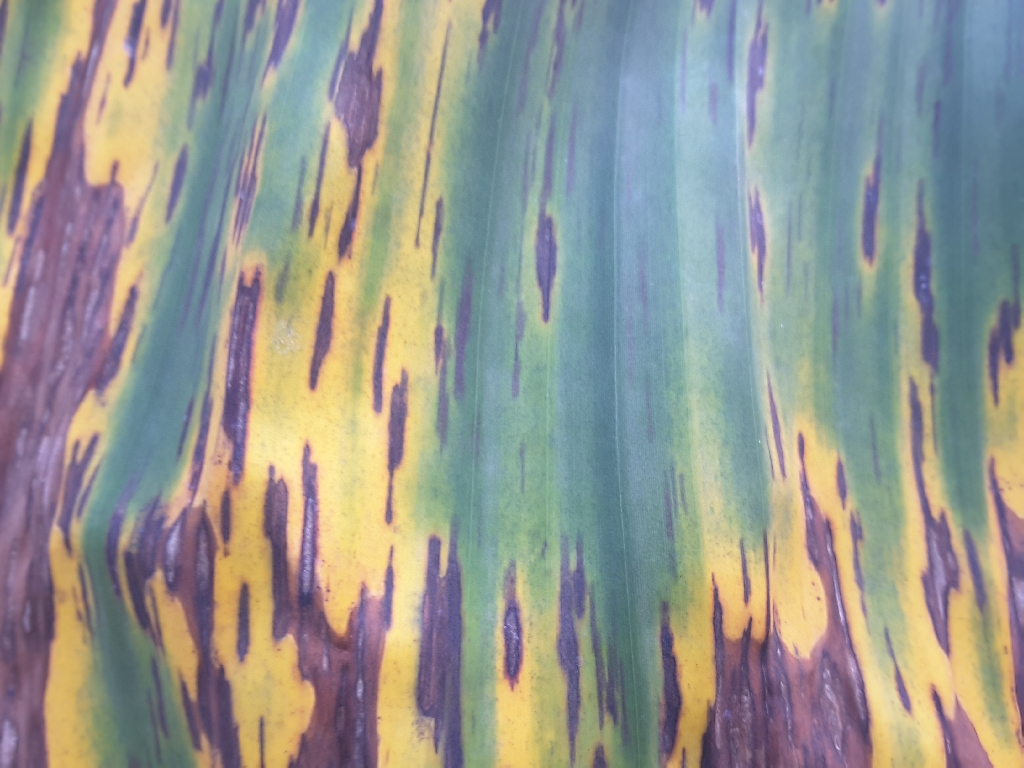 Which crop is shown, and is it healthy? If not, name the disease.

banana, black sigatoka
